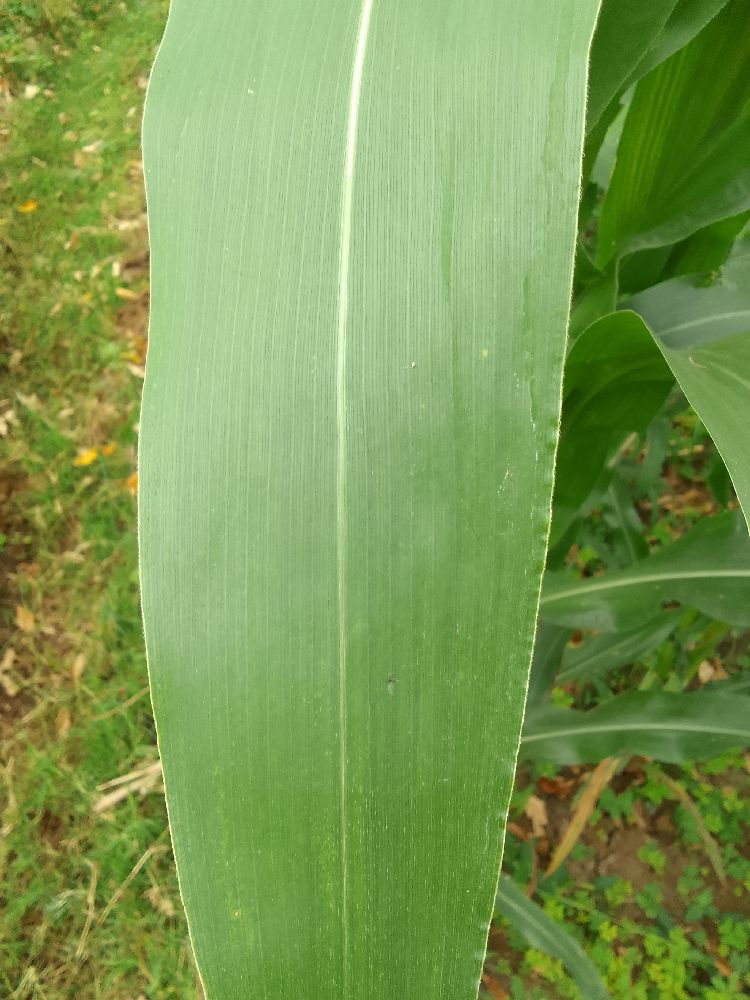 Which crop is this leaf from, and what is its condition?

maize, healthy
